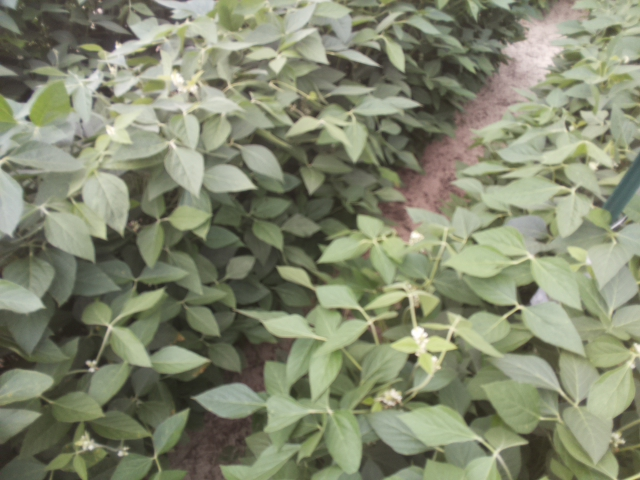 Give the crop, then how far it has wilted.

soybean, slight leaflet or petiole turgor loss in upper canopy
